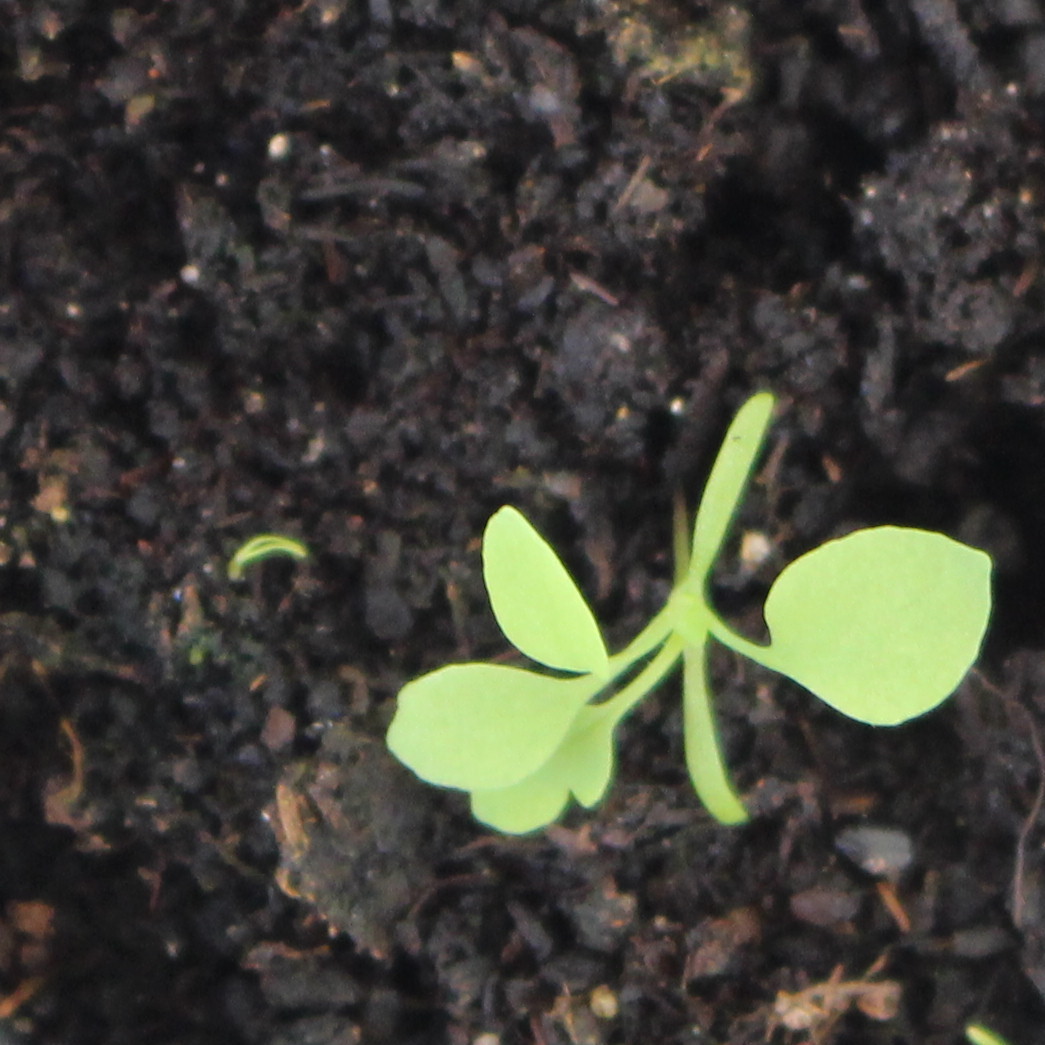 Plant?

Papaver rhoeas
